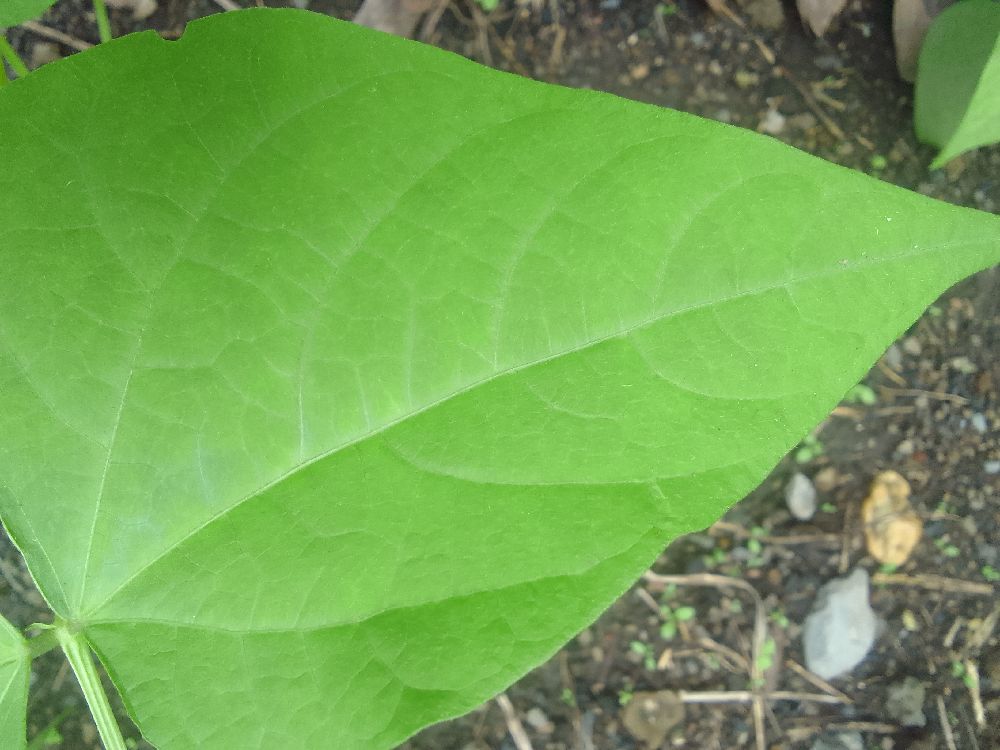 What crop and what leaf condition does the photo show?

common bean, healthy
